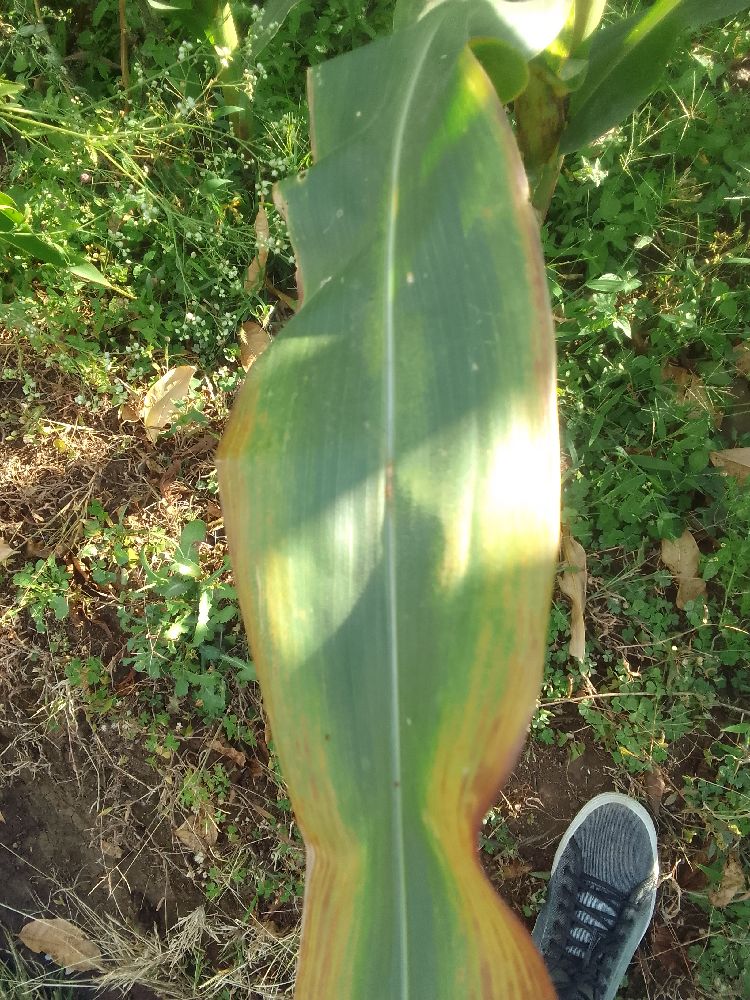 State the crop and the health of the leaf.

maize, maize lethal necrosis
